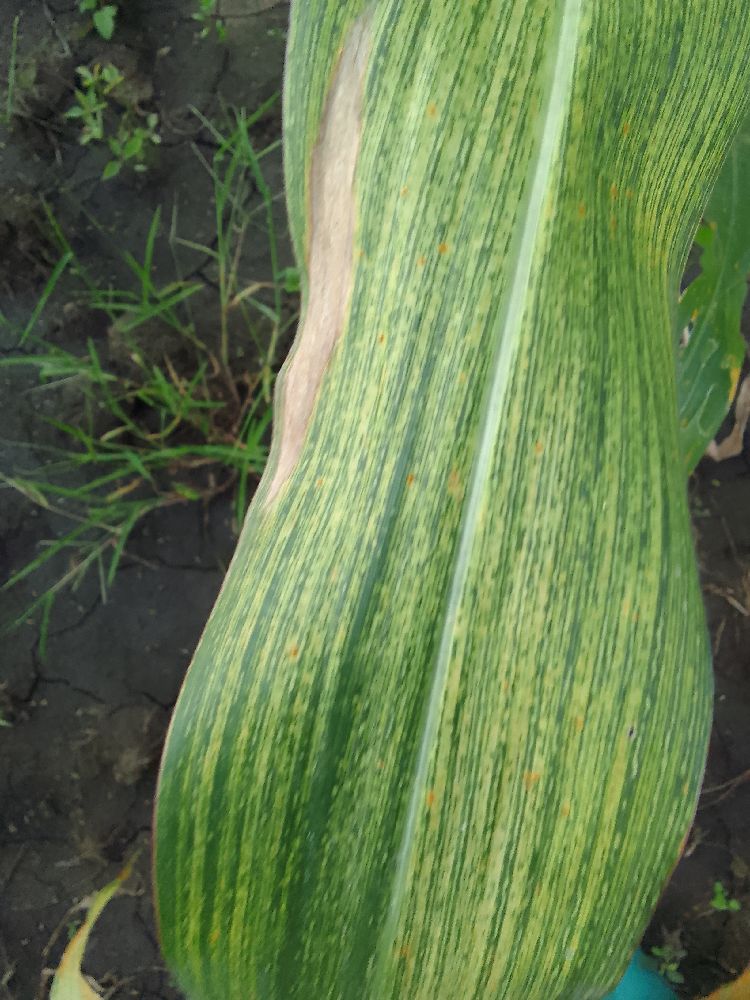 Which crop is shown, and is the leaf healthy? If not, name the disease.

maize, maize streak virus
